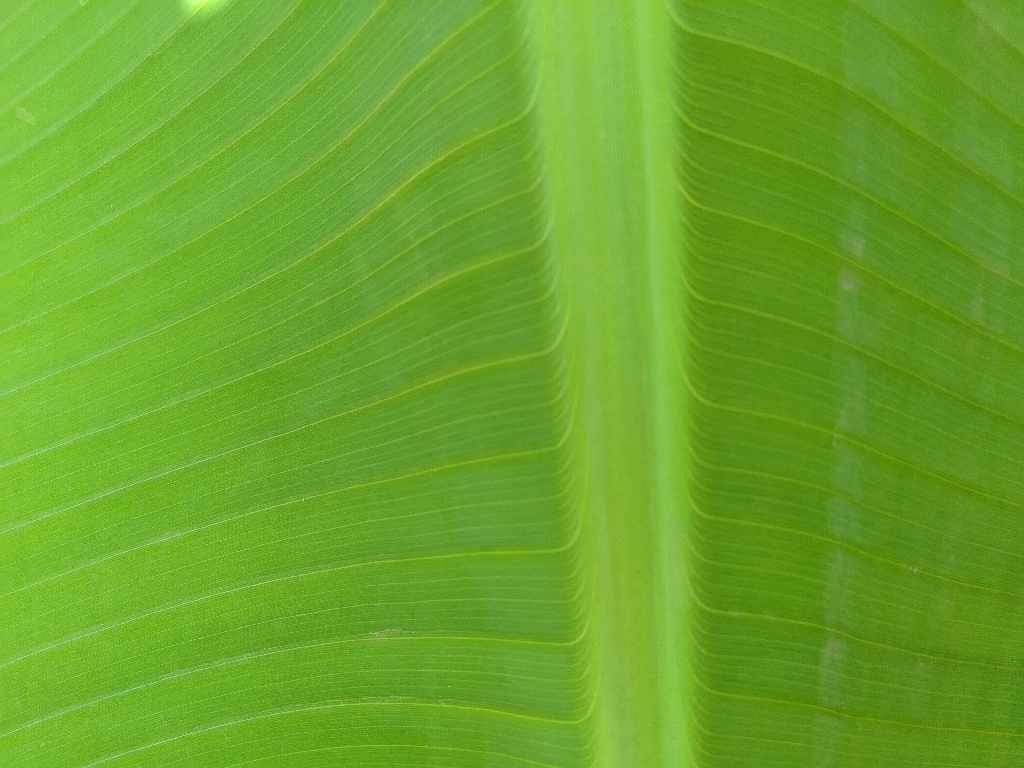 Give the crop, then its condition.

banana, healthy
